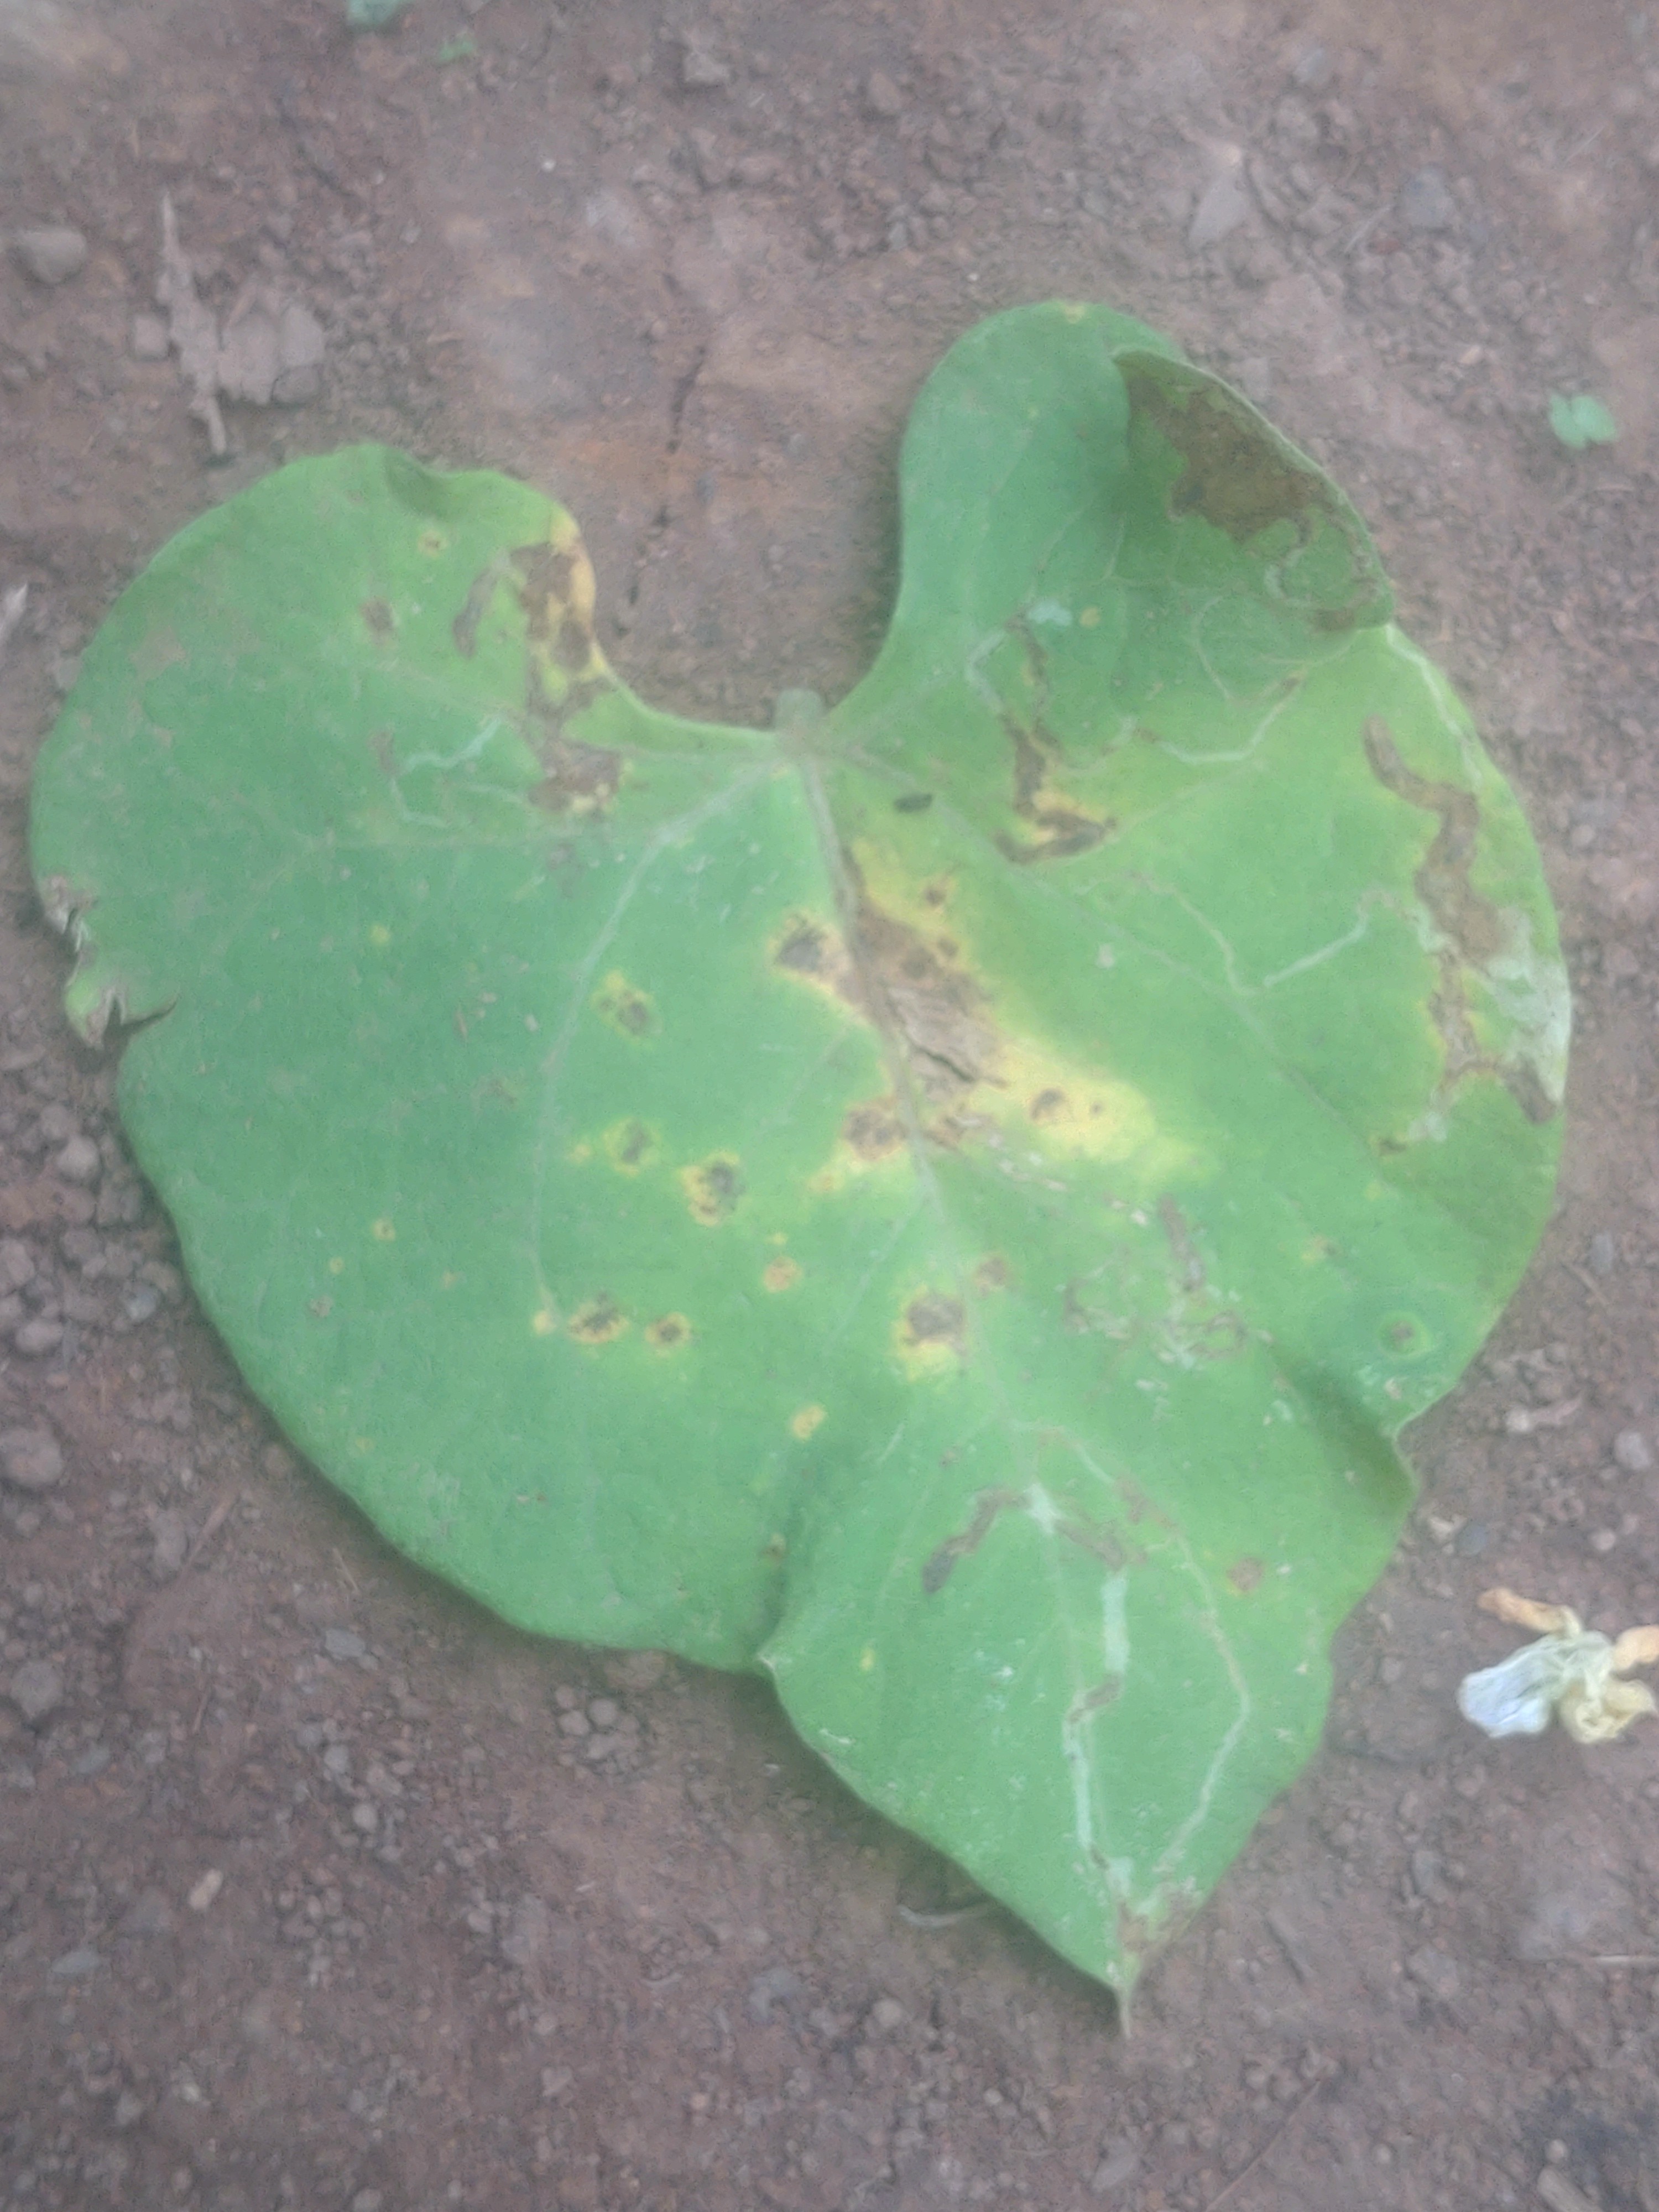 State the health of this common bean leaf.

rust
